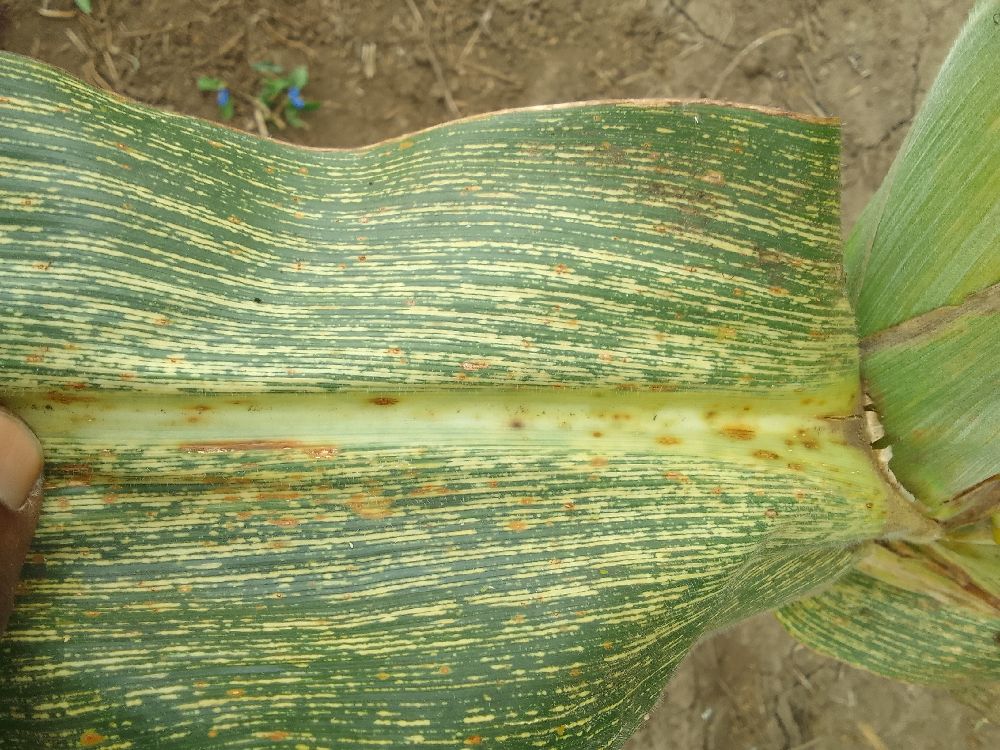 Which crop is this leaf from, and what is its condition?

maize, maize streak virus
